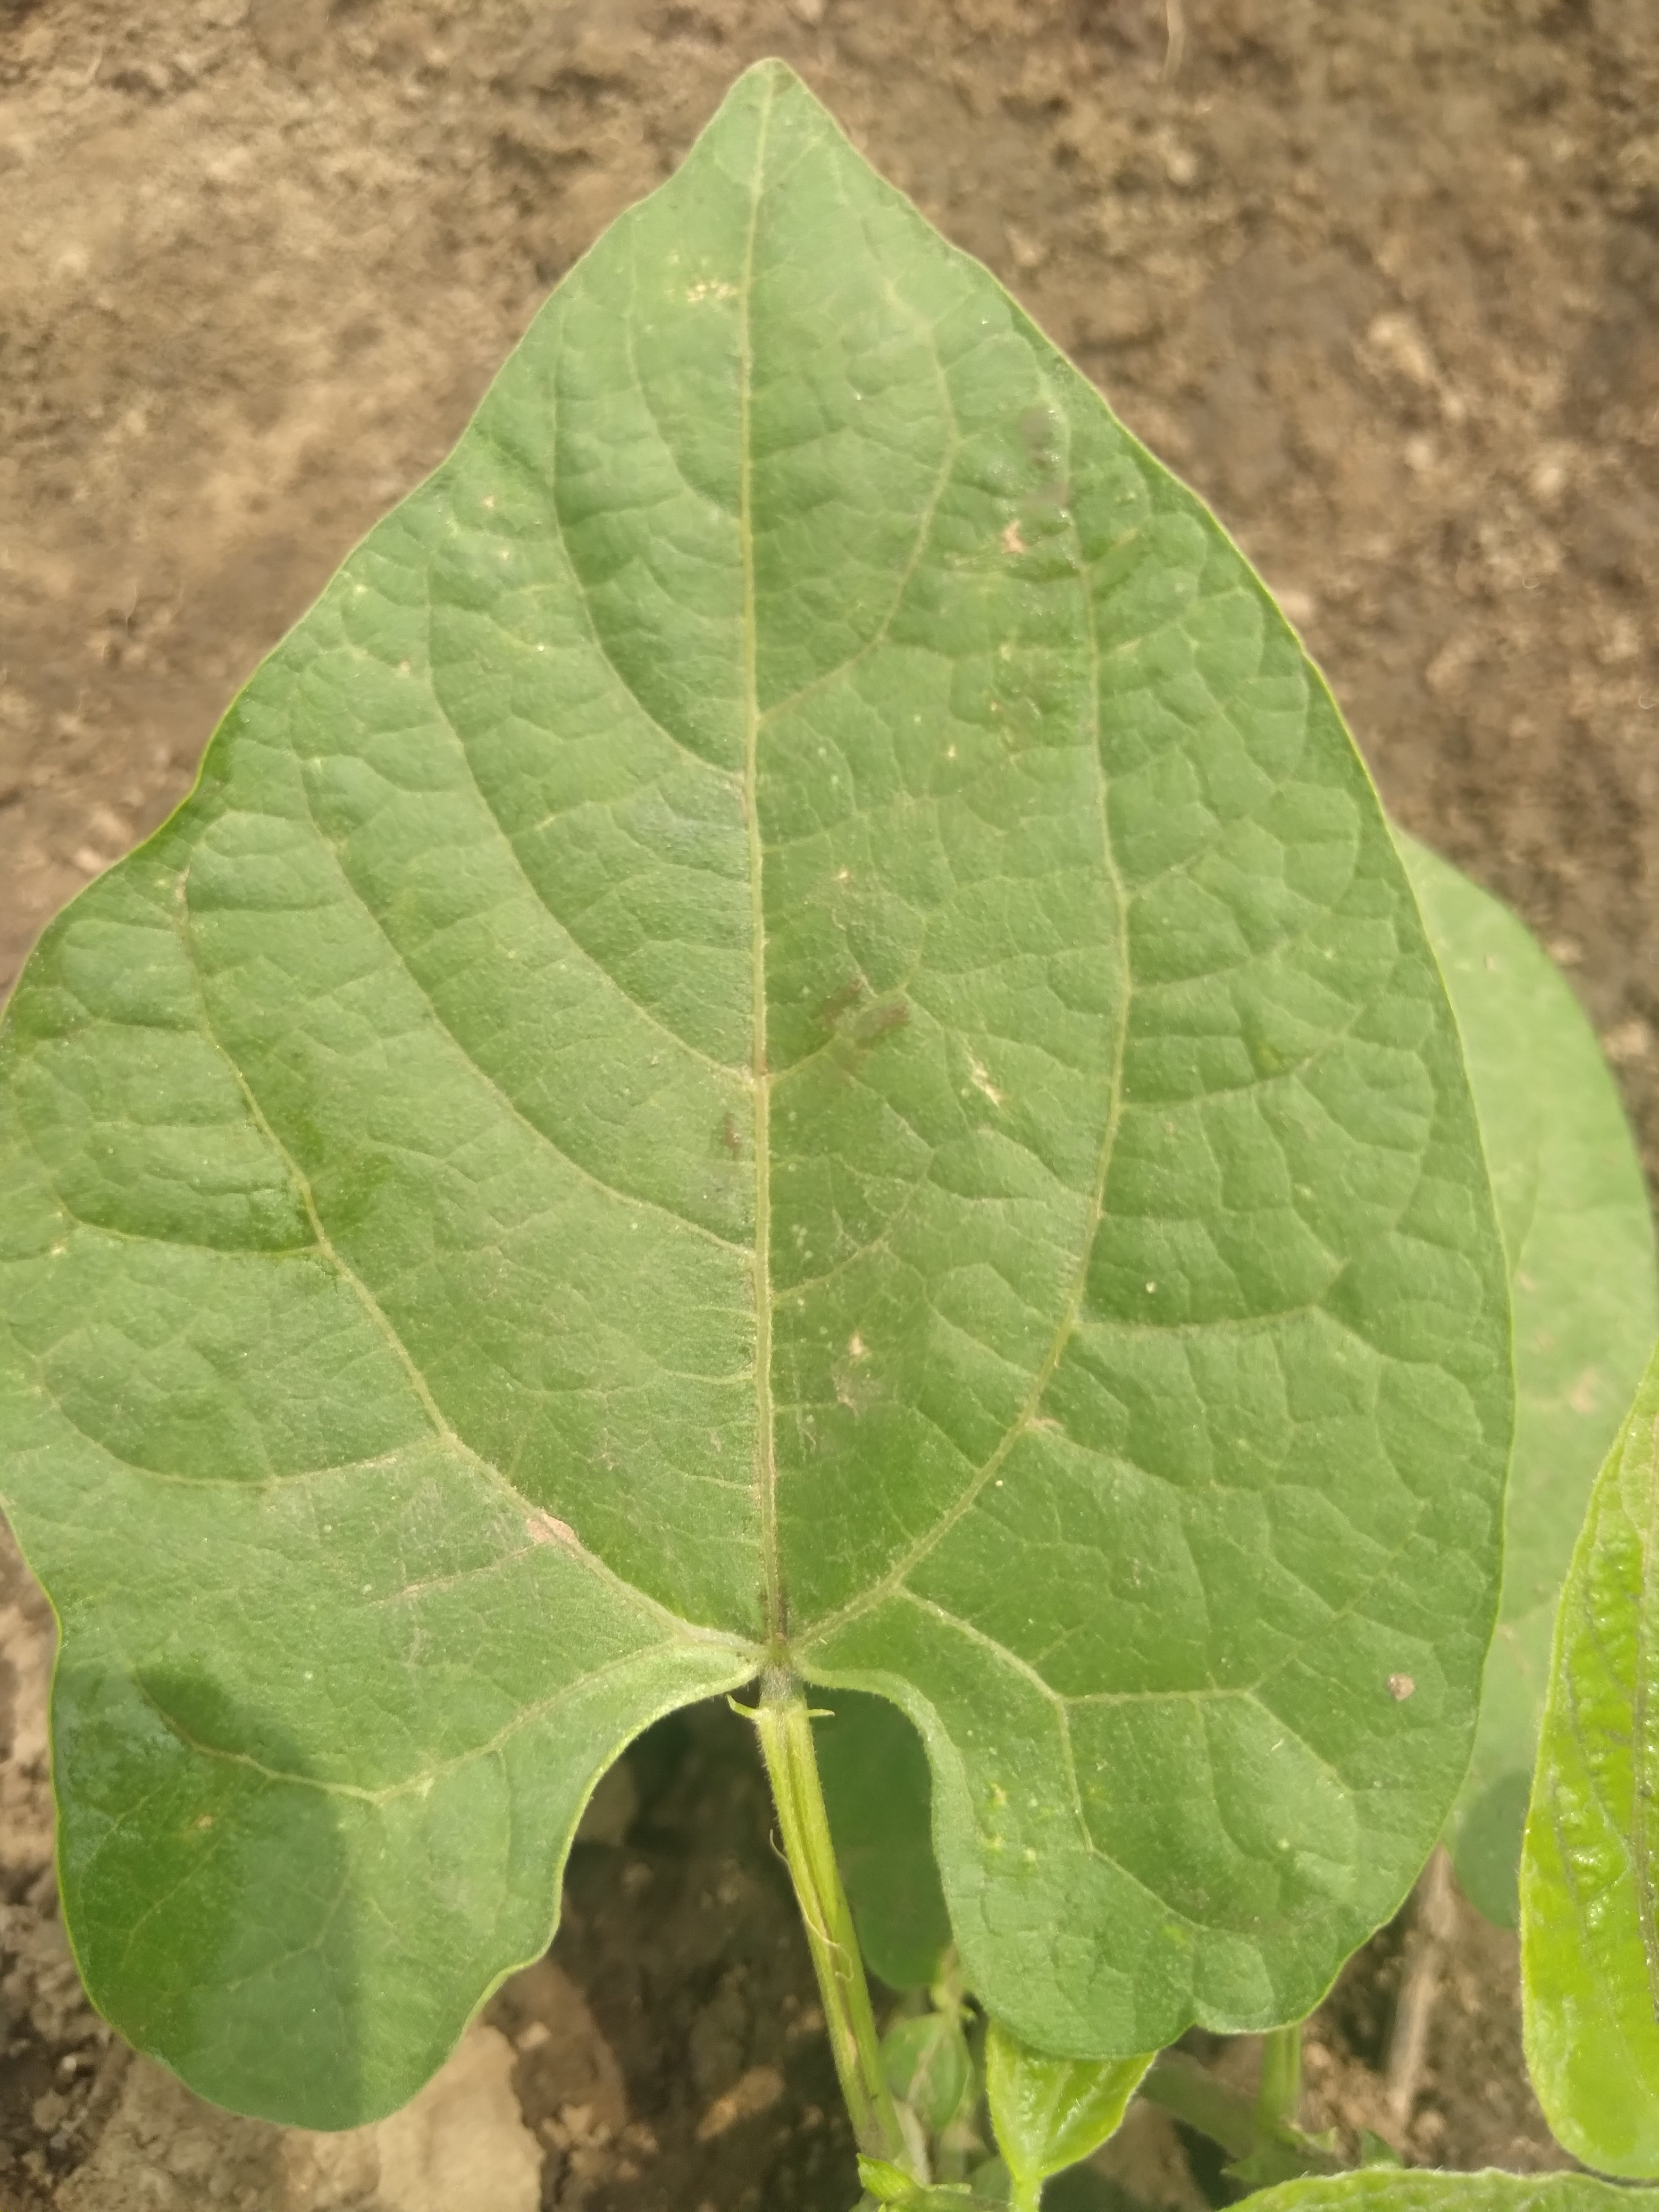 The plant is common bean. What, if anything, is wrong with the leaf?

healthy
